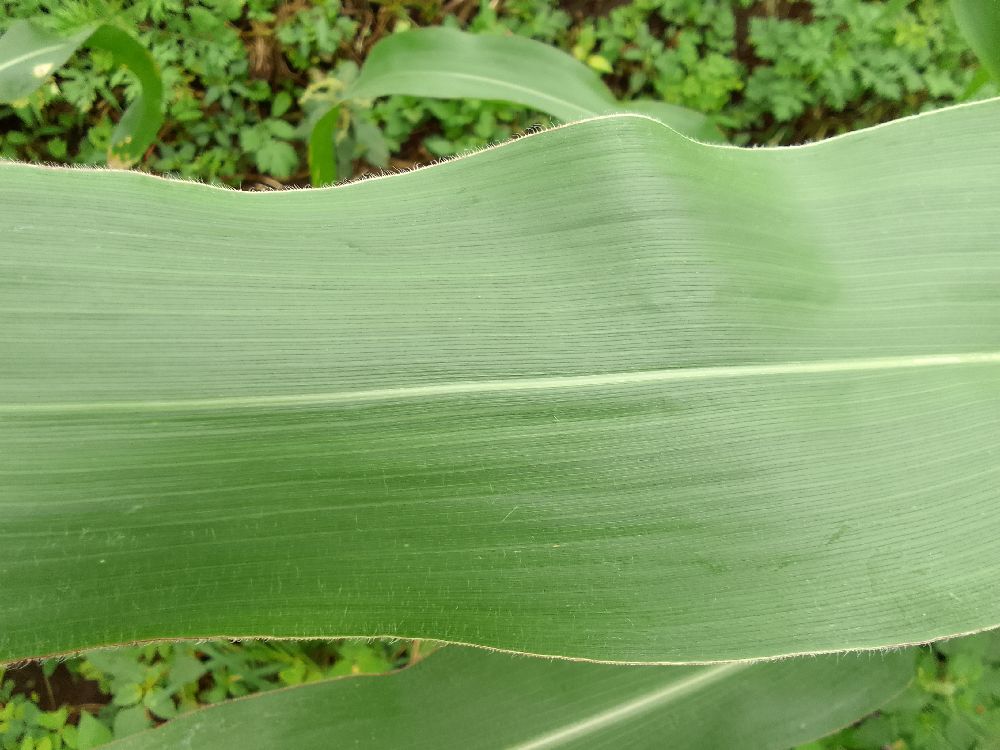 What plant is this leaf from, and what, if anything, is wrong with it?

maize, healthy
